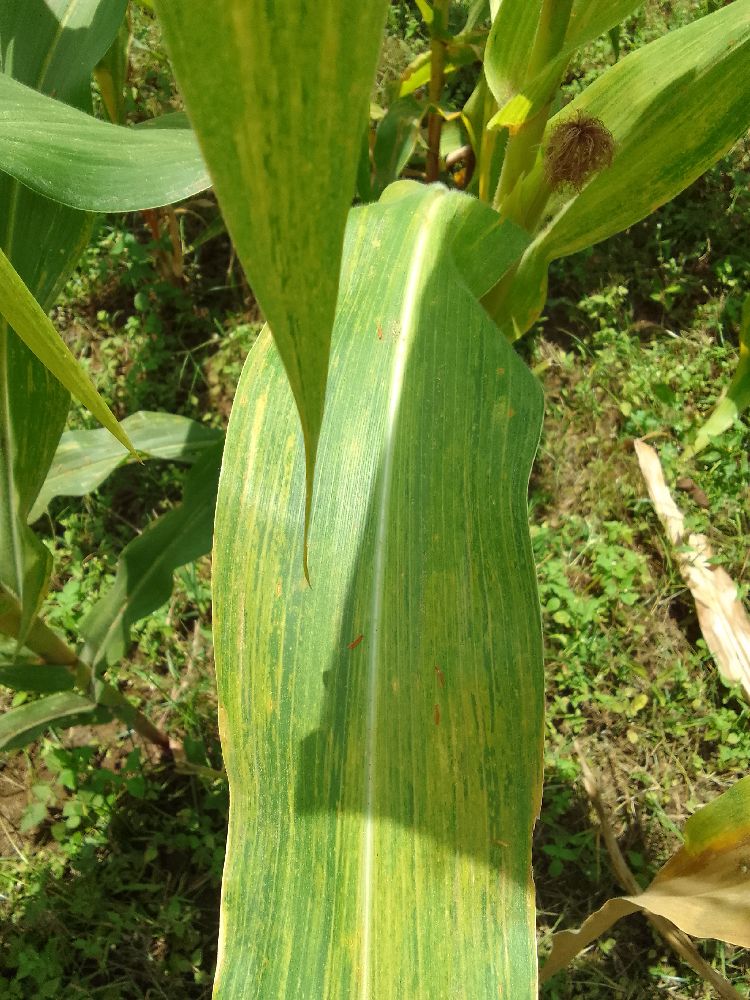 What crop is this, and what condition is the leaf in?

maize, maize lethal necrosis
